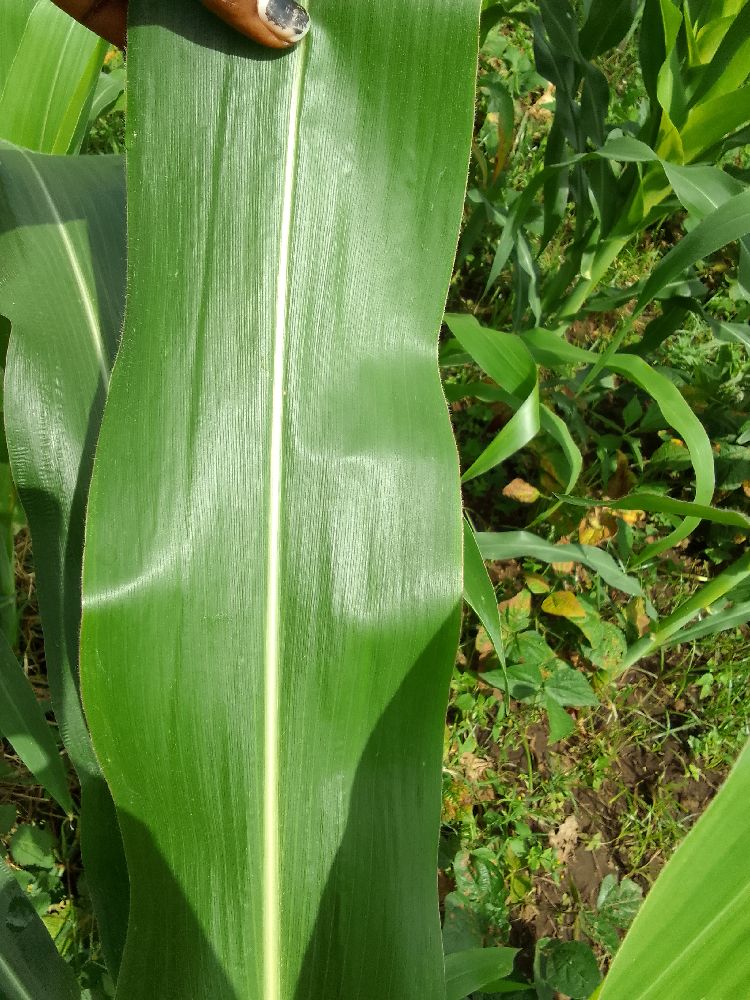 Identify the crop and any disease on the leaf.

maize, healthy
